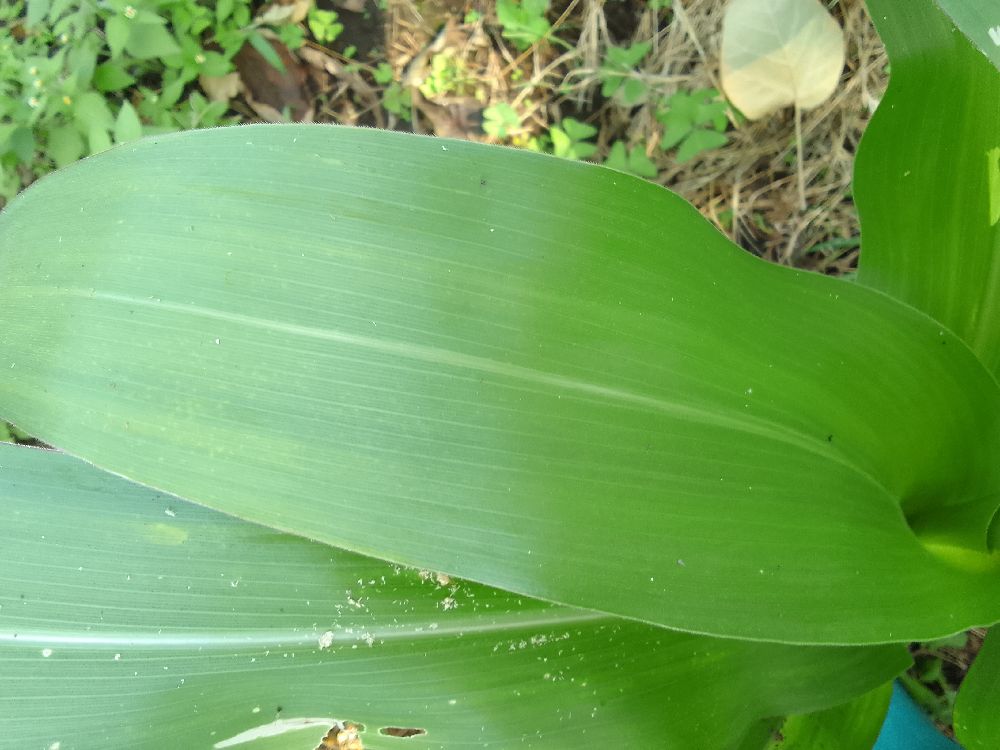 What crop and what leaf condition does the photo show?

maize, healthy
